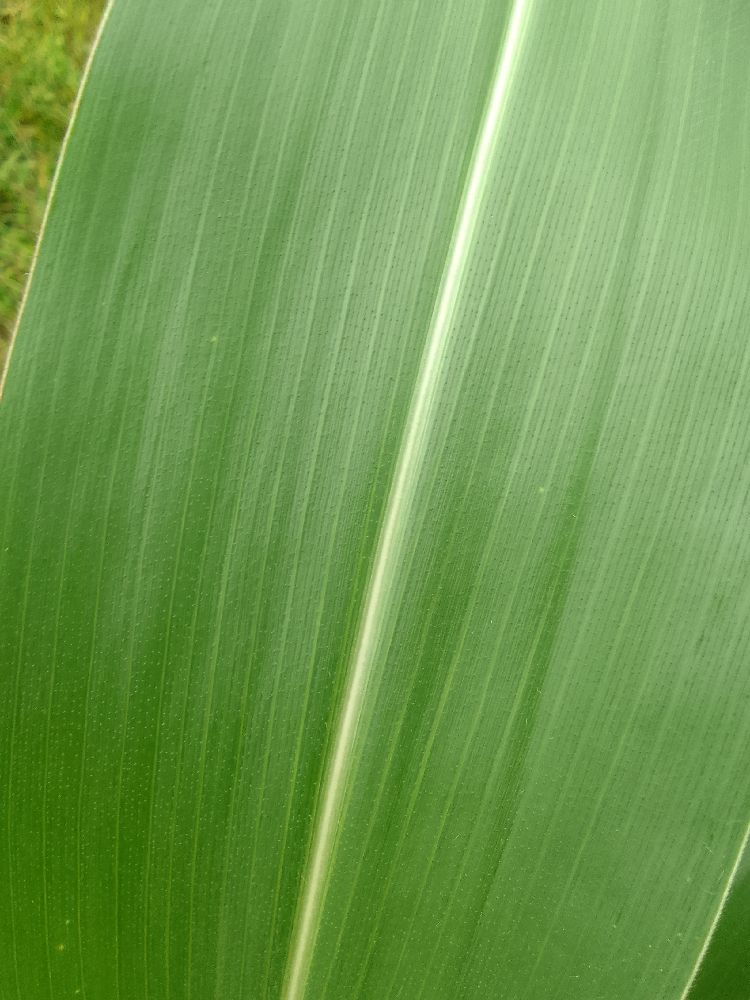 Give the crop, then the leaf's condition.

maize, healthy
